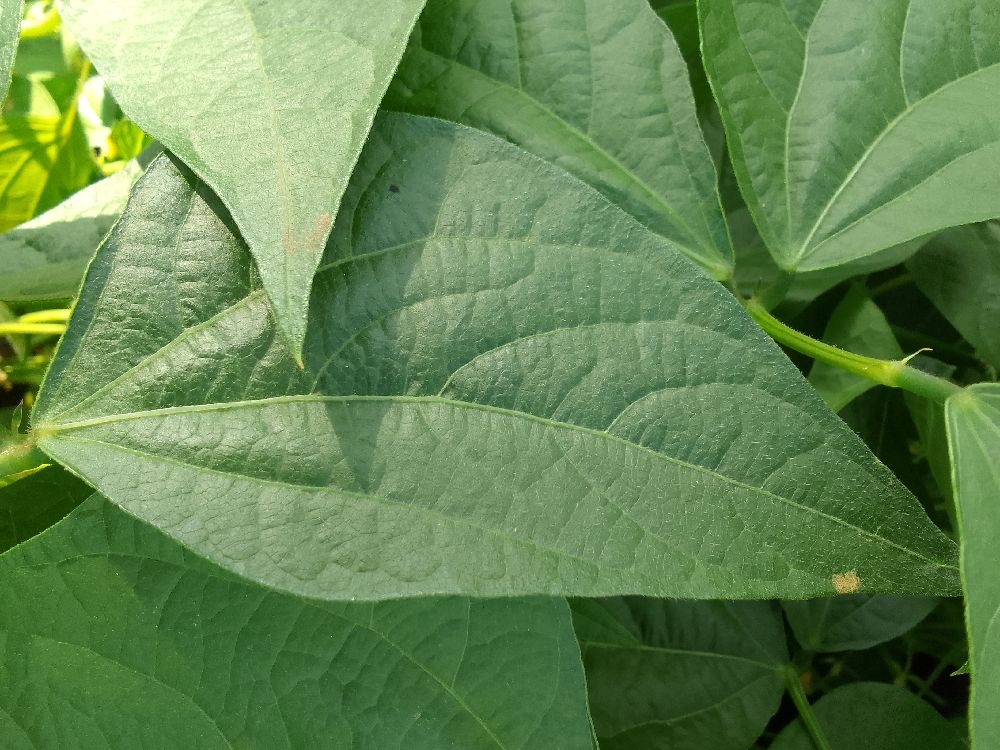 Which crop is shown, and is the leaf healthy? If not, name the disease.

common bean, healthy
